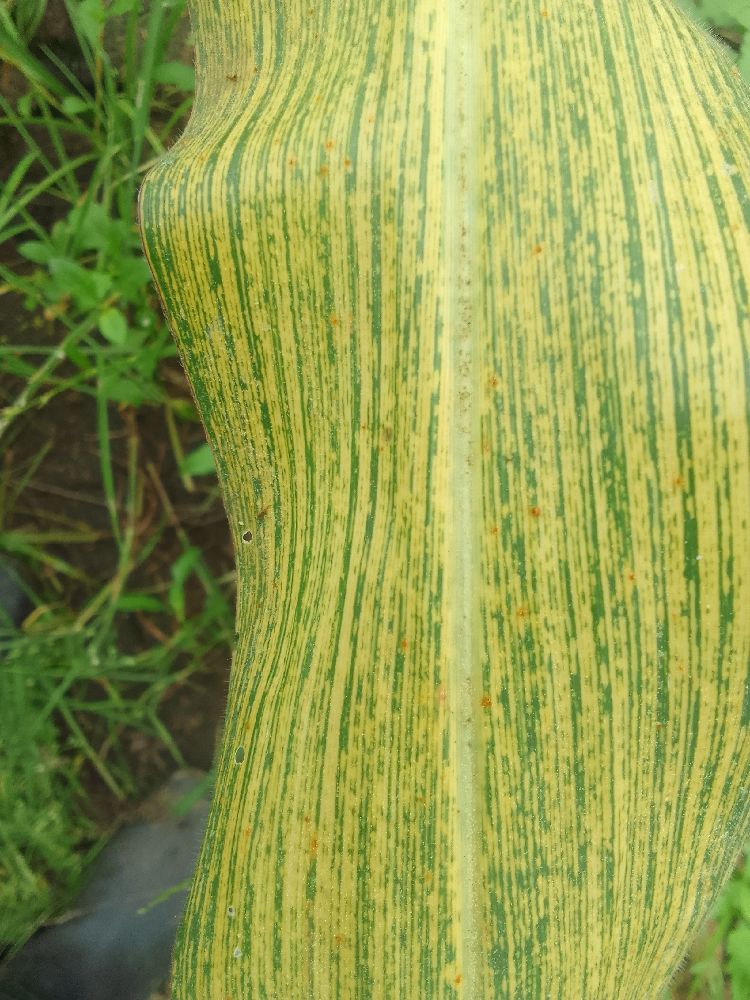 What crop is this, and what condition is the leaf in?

maize, maize streak virus
